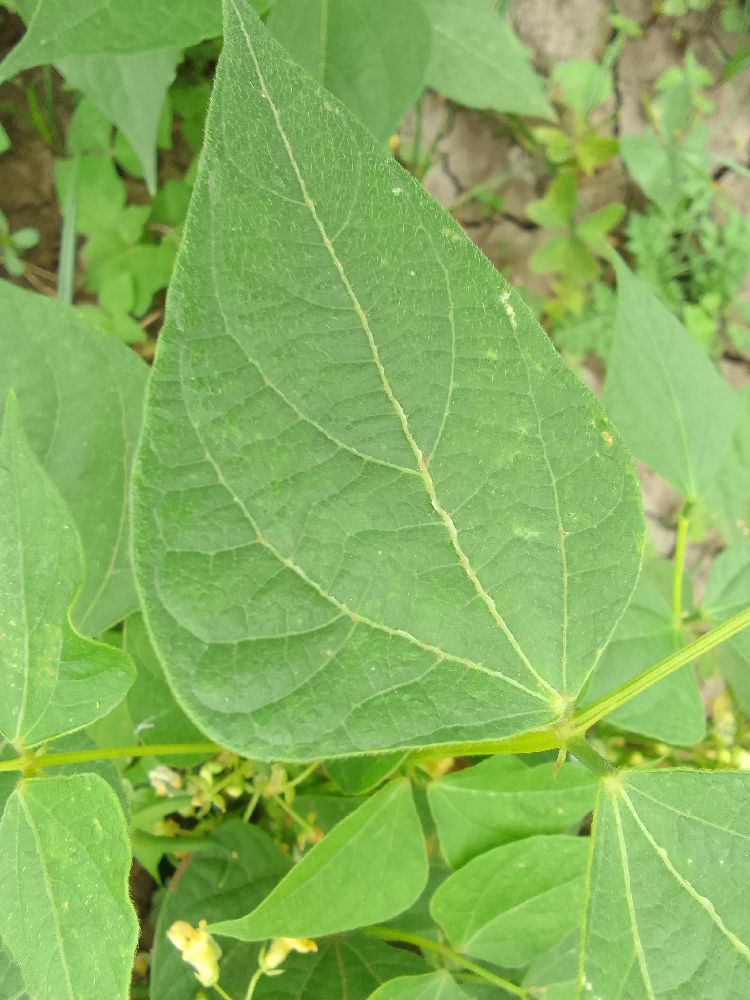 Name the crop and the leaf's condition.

common bean, healthy
